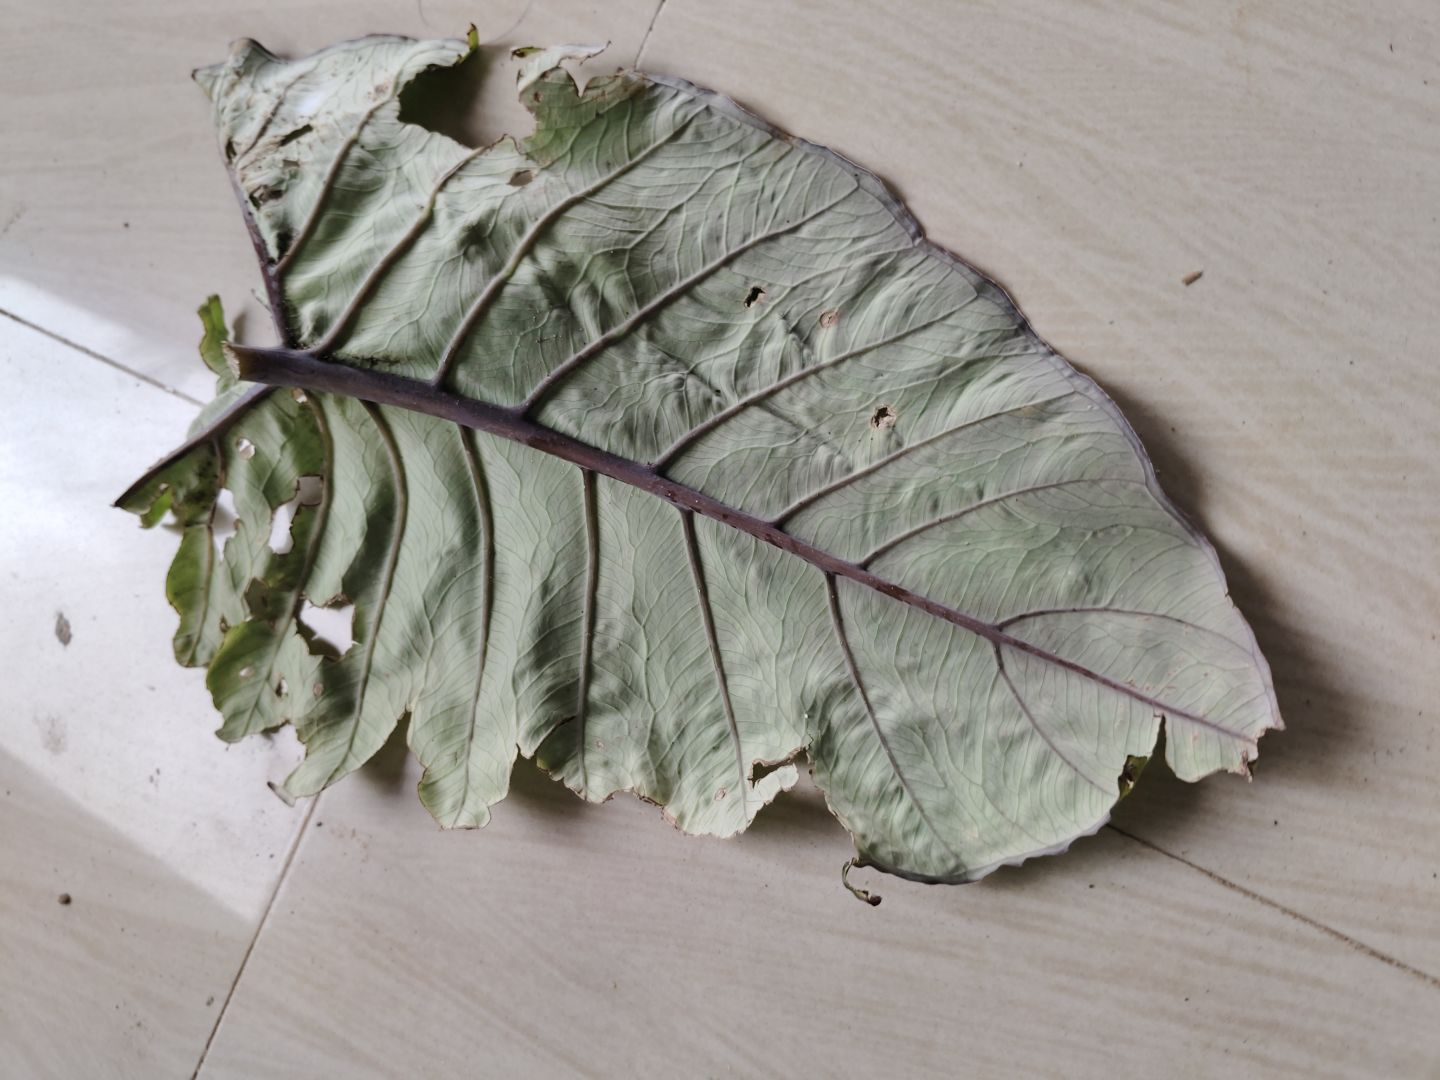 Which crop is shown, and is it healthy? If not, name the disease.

taro, leaf blight
